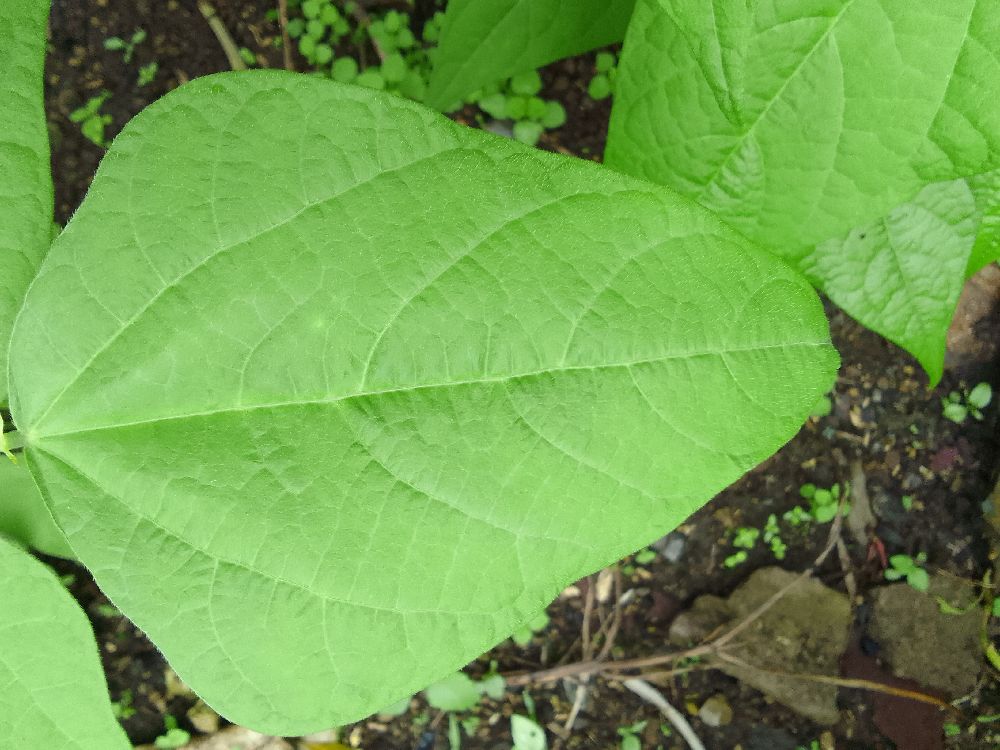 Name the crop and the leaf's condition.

common bean, healthy
